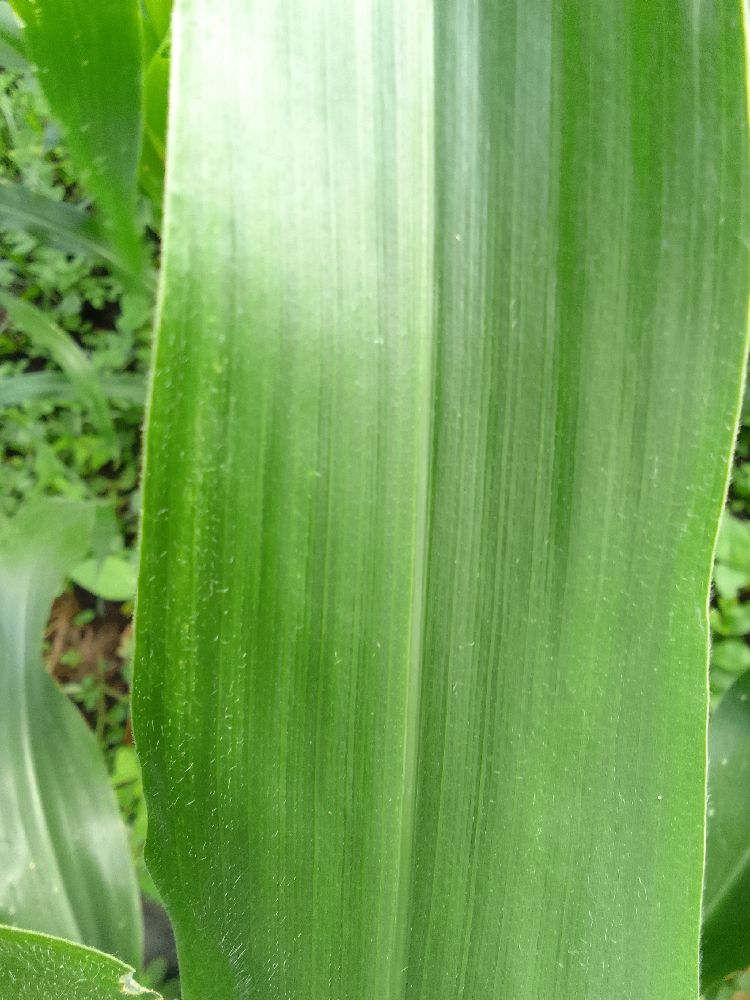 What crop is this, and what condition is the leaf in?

maize, healthy
